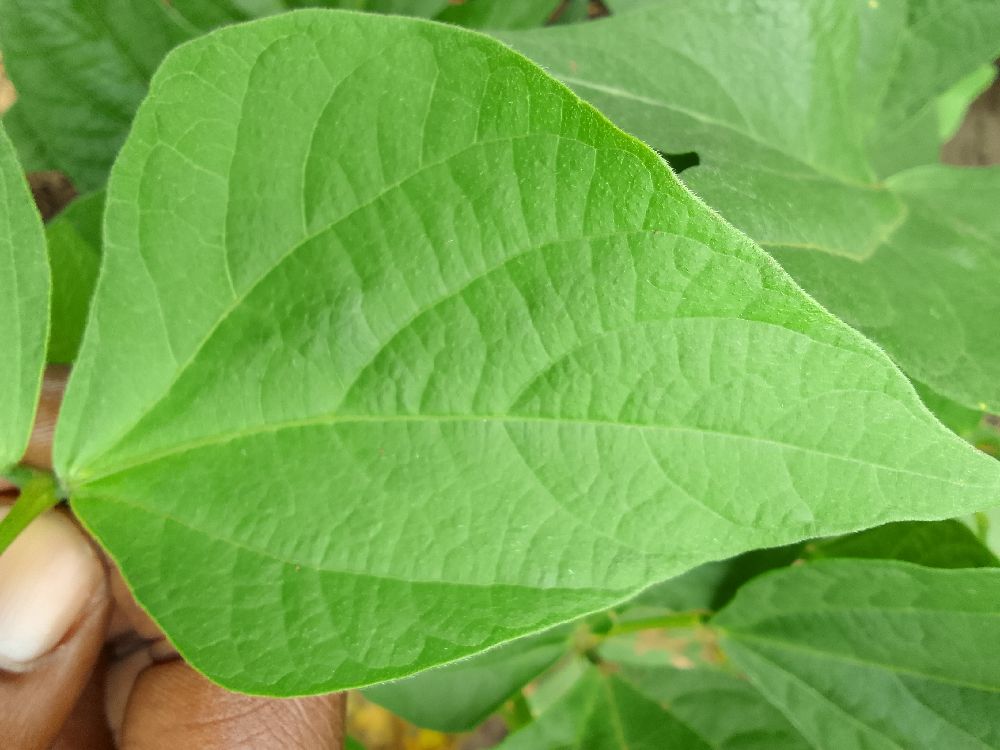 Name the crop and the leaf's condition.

common bean, healthy
